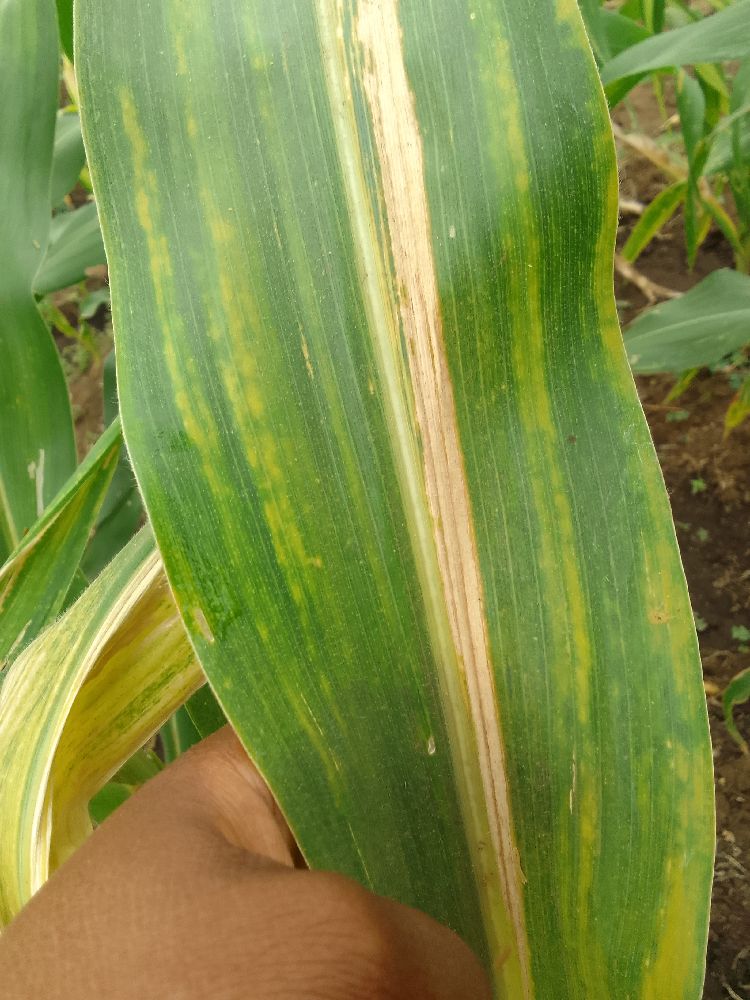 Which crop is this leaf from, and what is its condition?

maize, maize lethal necrosis
